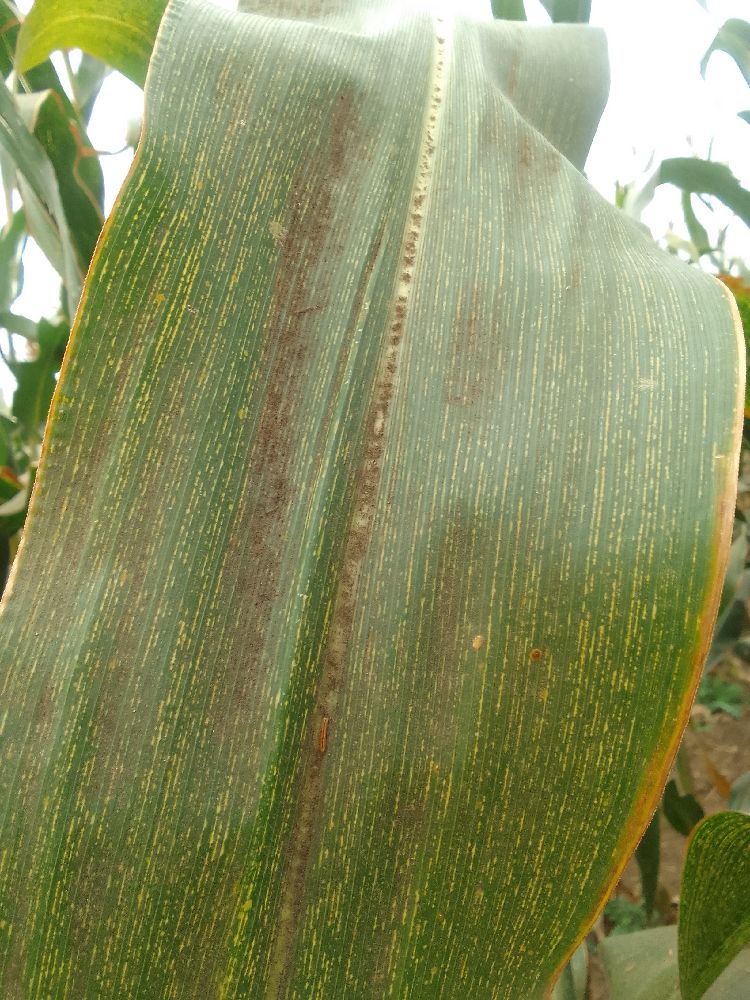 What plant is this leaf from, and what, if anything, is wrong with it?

maize, maize streak virus
